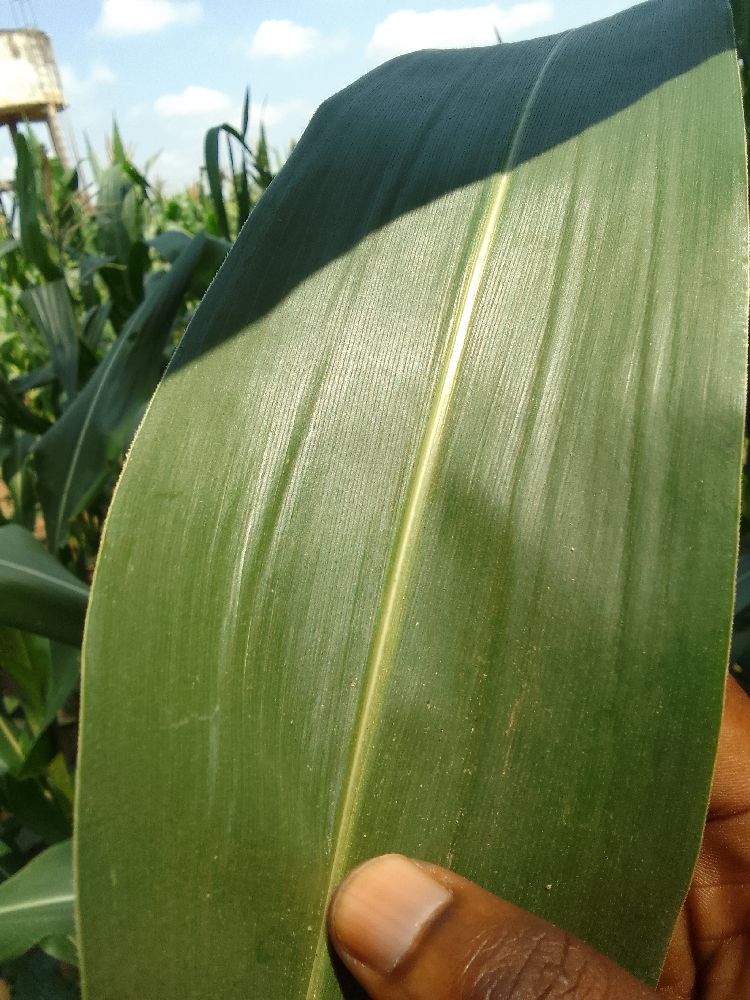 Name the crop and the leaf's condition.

maize, healthy
